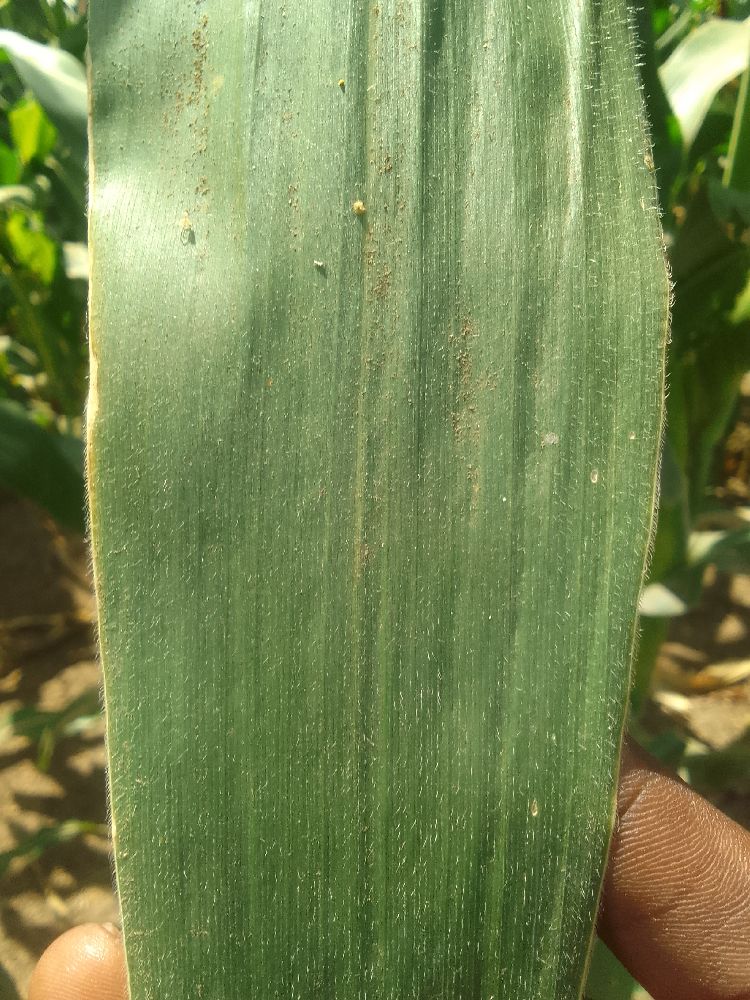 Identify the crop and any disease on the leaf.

maize, healthy
